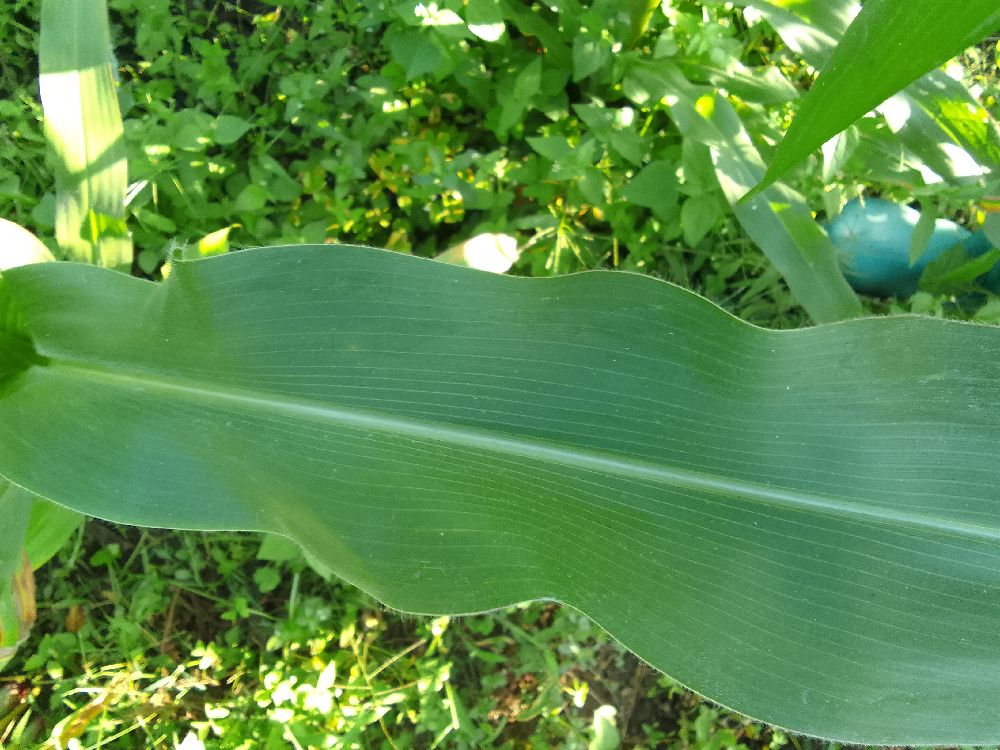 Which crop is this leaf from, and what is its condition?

maize, healthy
